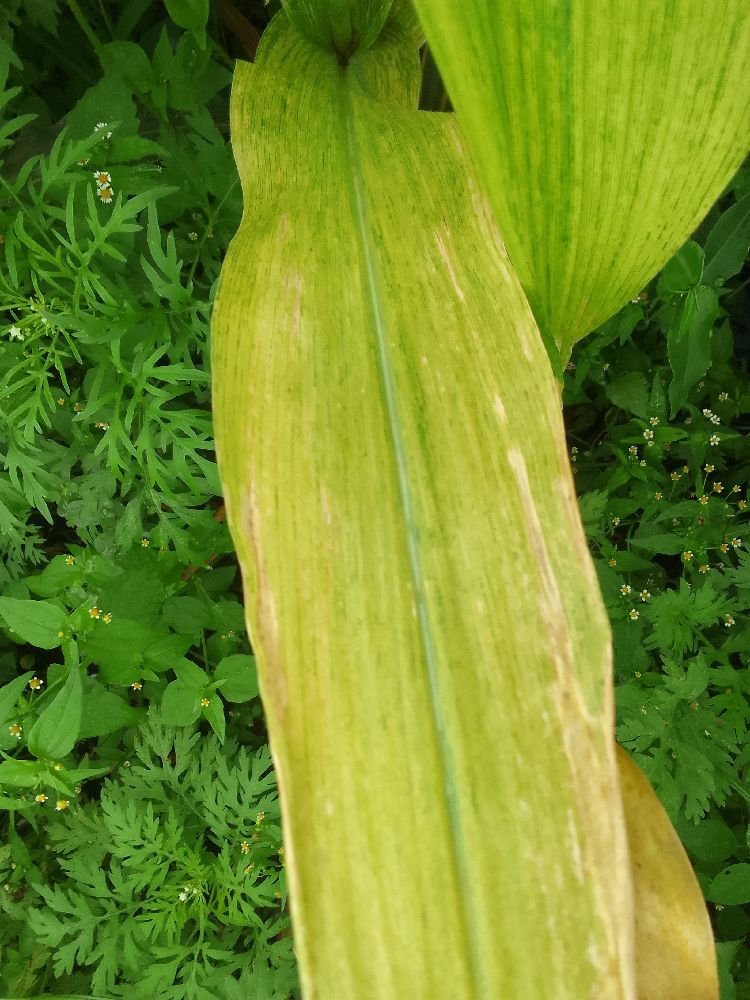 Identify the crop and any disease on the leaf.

maize, maize lethal necrosis
